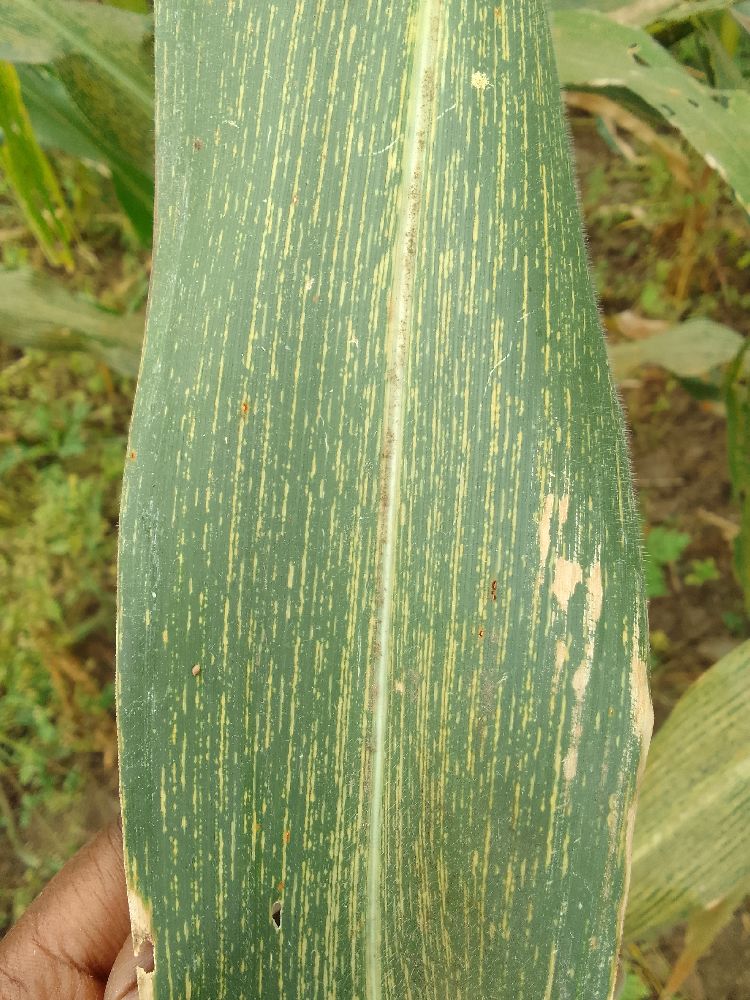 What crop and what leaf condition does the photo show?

maize, maize streak virus
